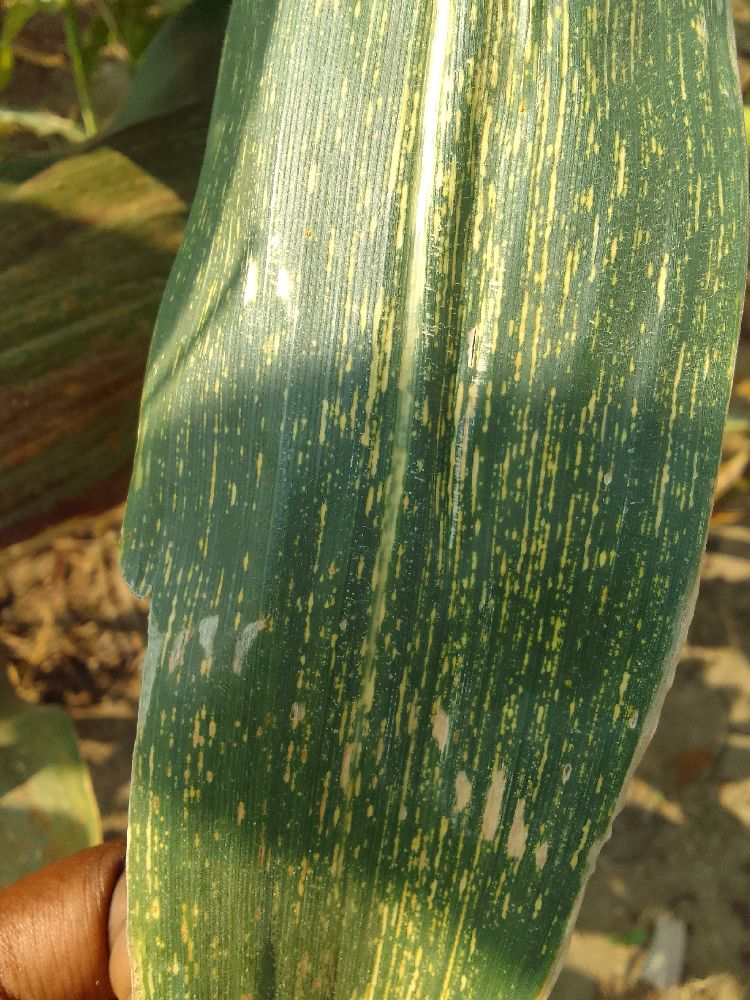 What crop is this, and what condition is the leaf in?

maize, maize streak virus
